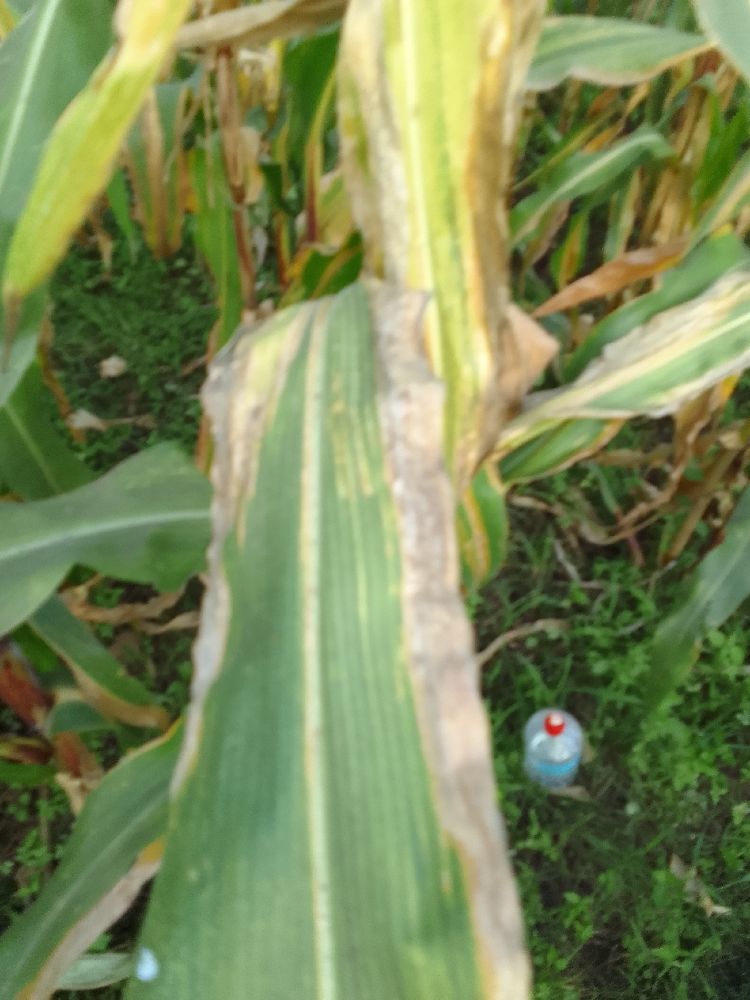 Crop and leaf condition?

maize, maize lethal necrosis
